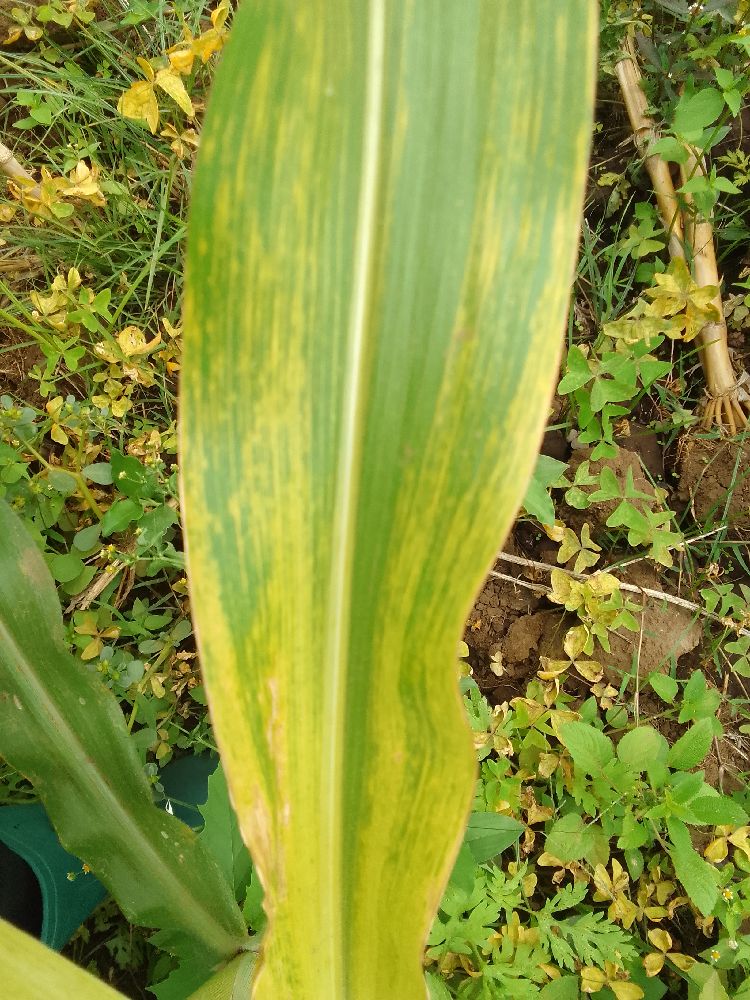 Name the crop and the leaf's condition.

maize, maize lethal necrosis
